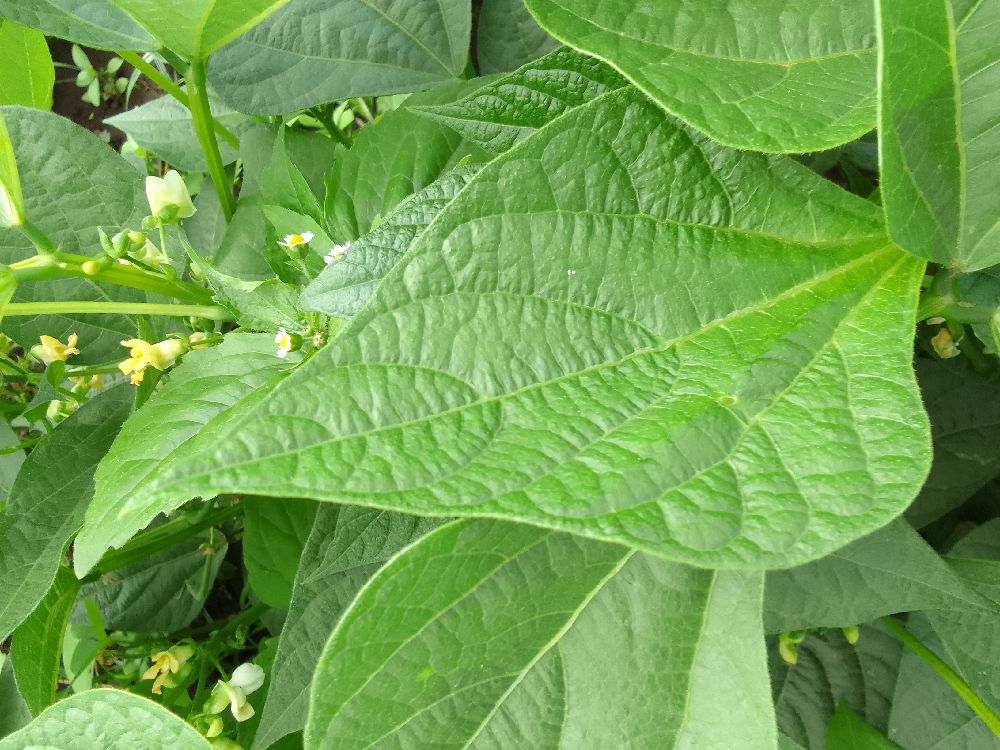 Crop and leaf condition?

common bean, healthy
